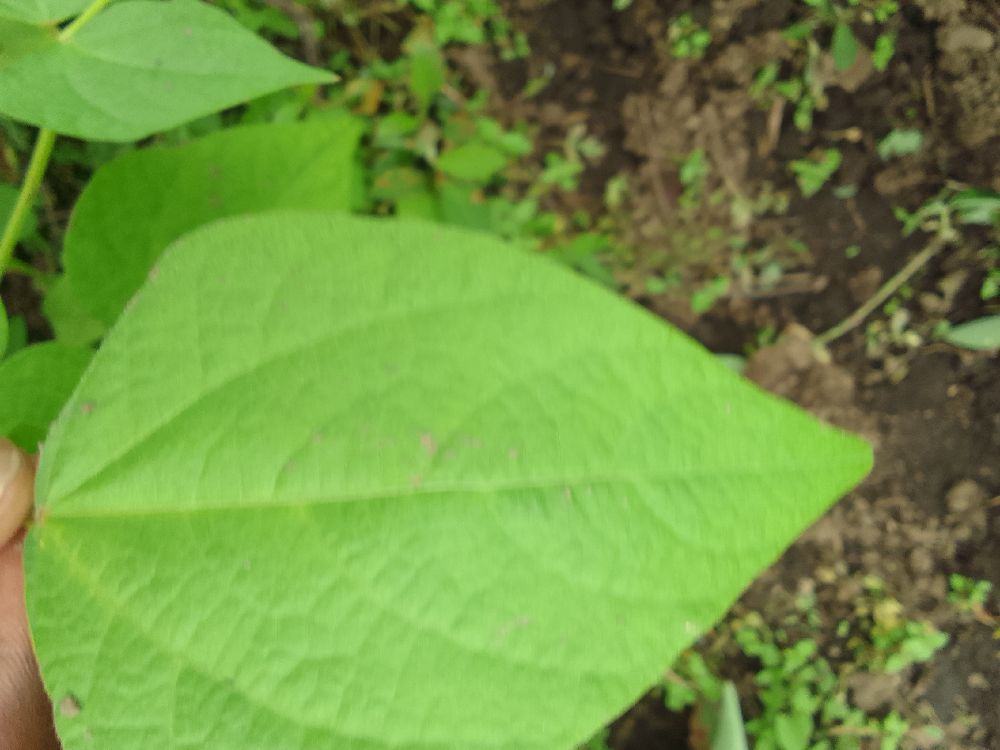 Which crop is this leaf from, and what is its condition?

common bean, healthy
